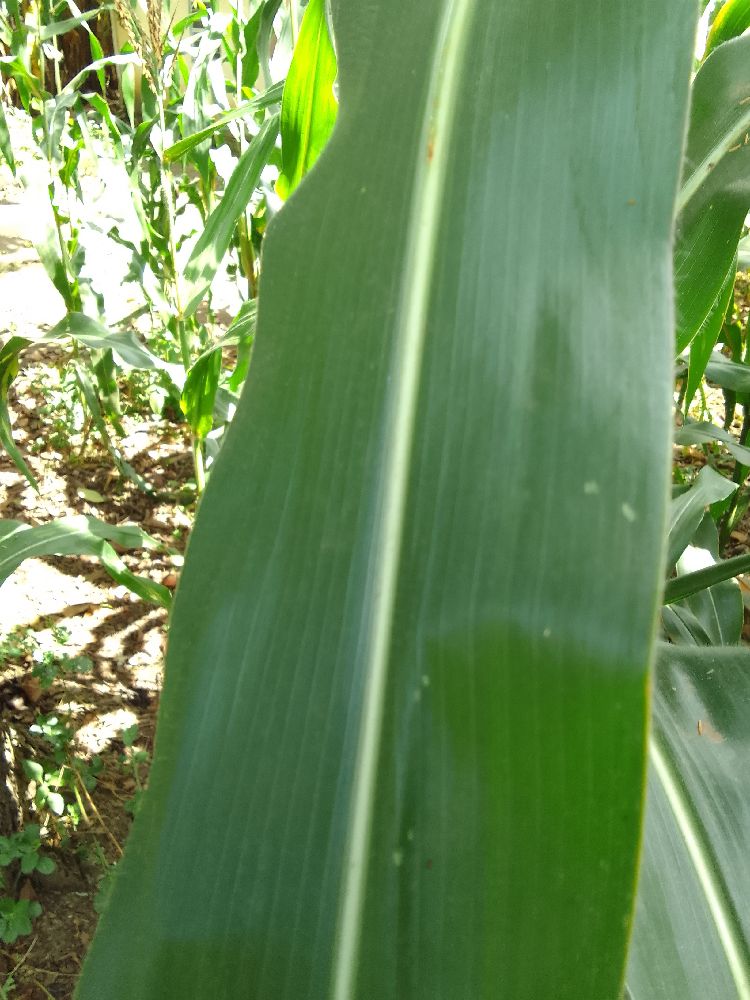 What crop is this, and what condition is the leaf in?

maize, healthy
